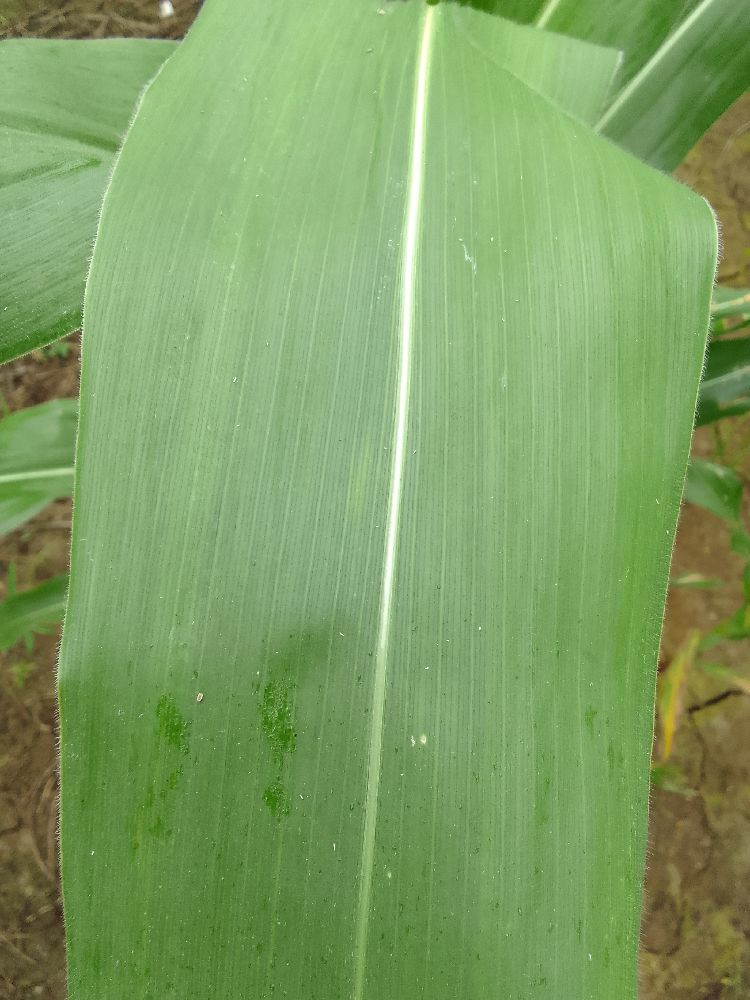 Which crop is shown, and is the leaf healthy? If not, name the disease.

maize, healthy
